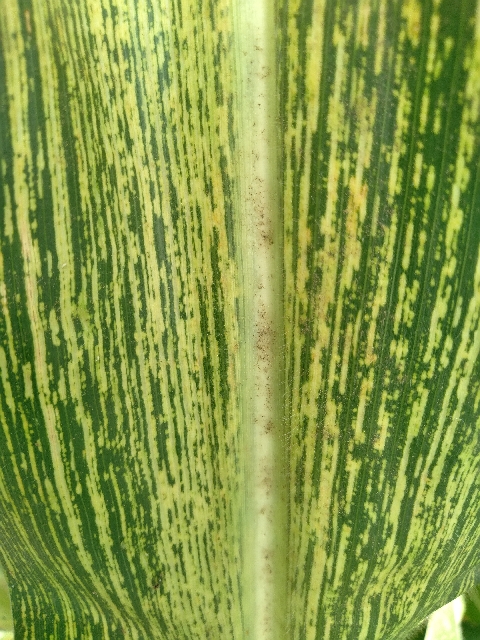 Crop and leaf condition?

maize, maize streak virus
